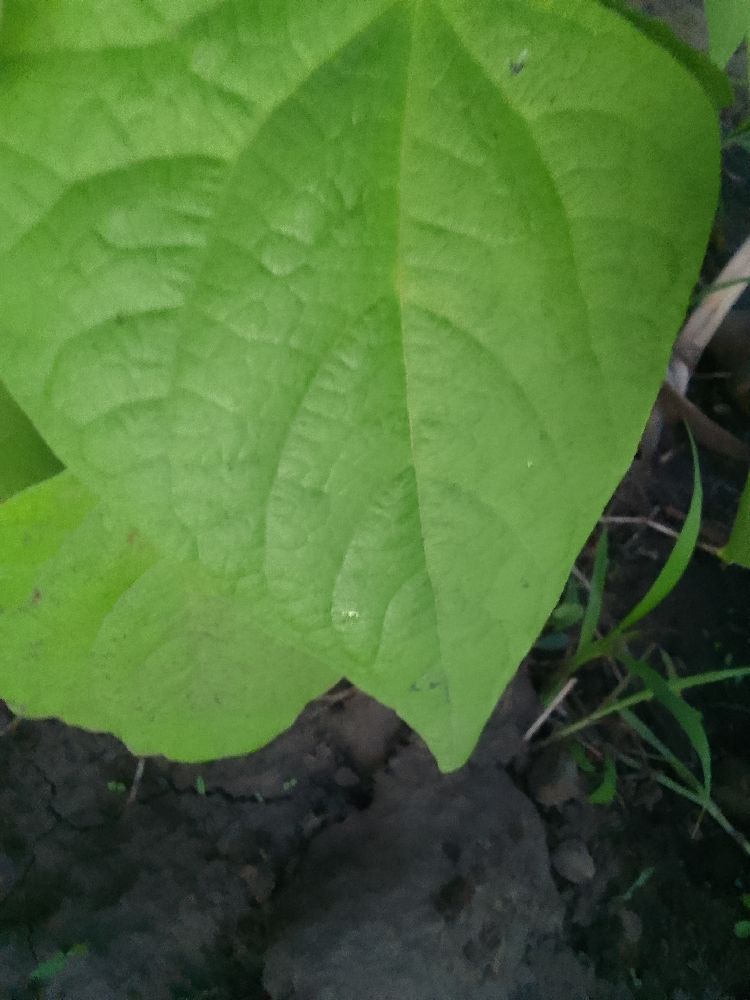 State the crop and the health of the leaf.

common bean, healthy
